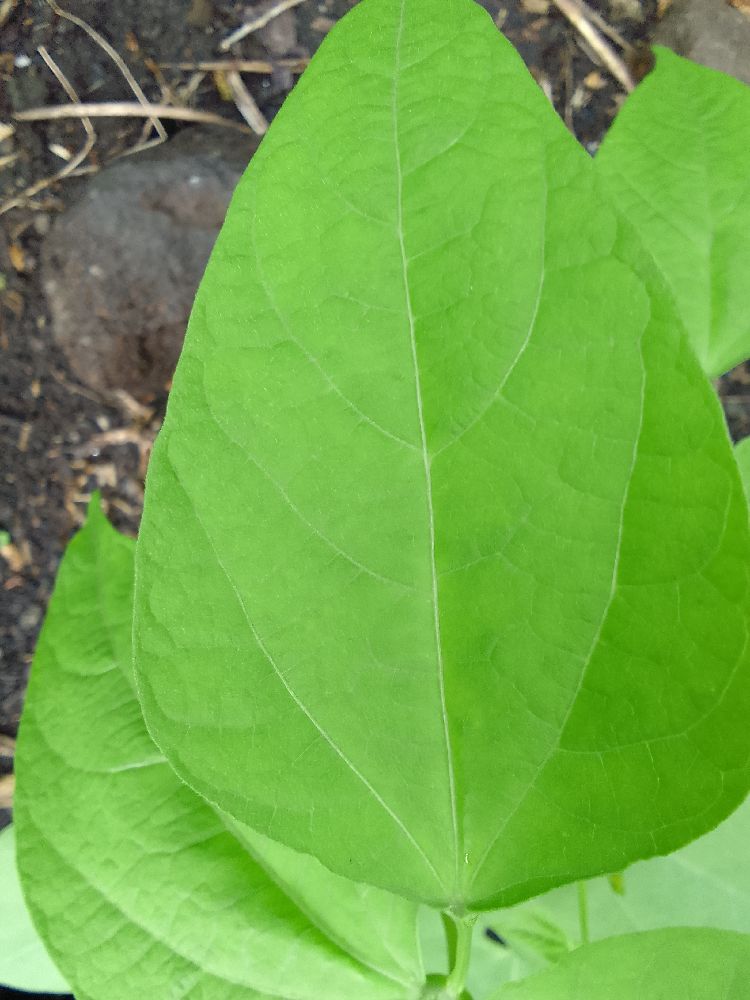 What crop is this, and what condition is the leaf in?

common bean, healthy
